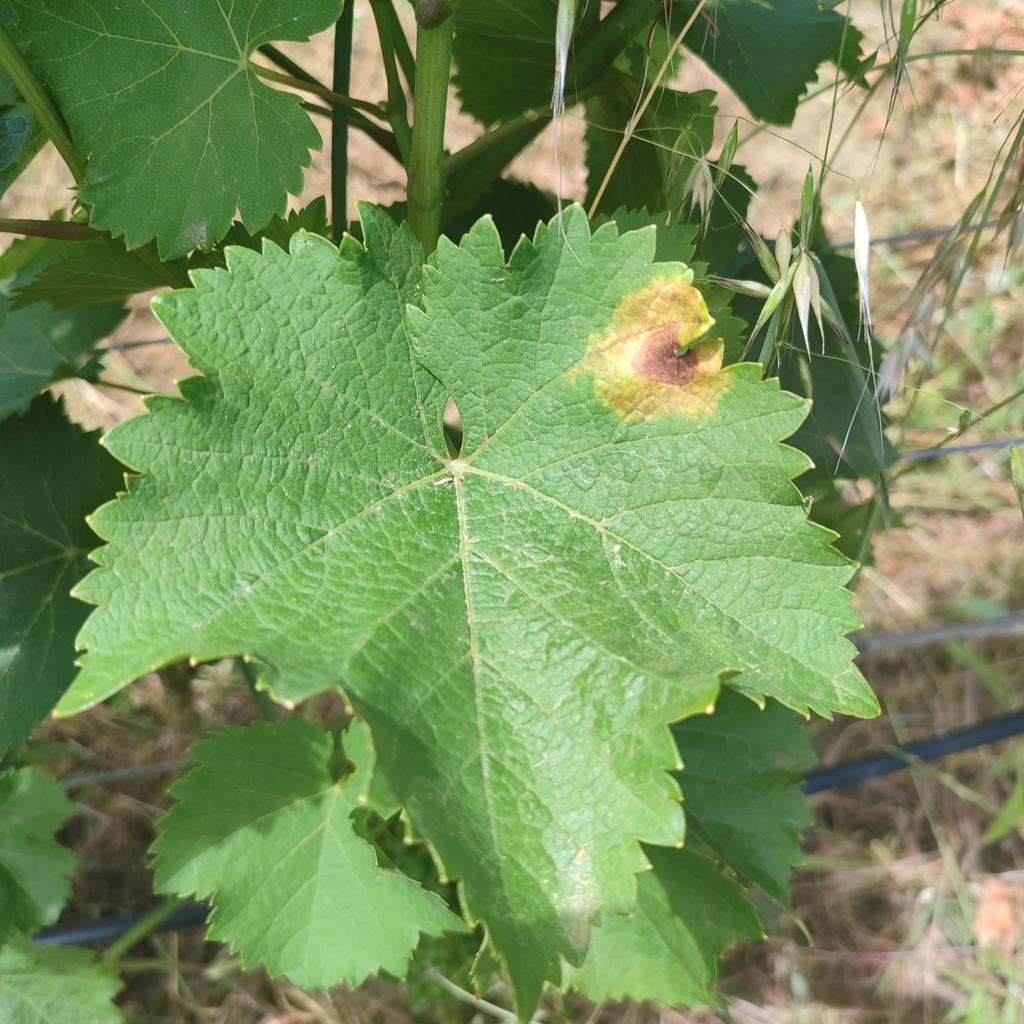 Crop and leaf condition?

grapevine, downy mildew
